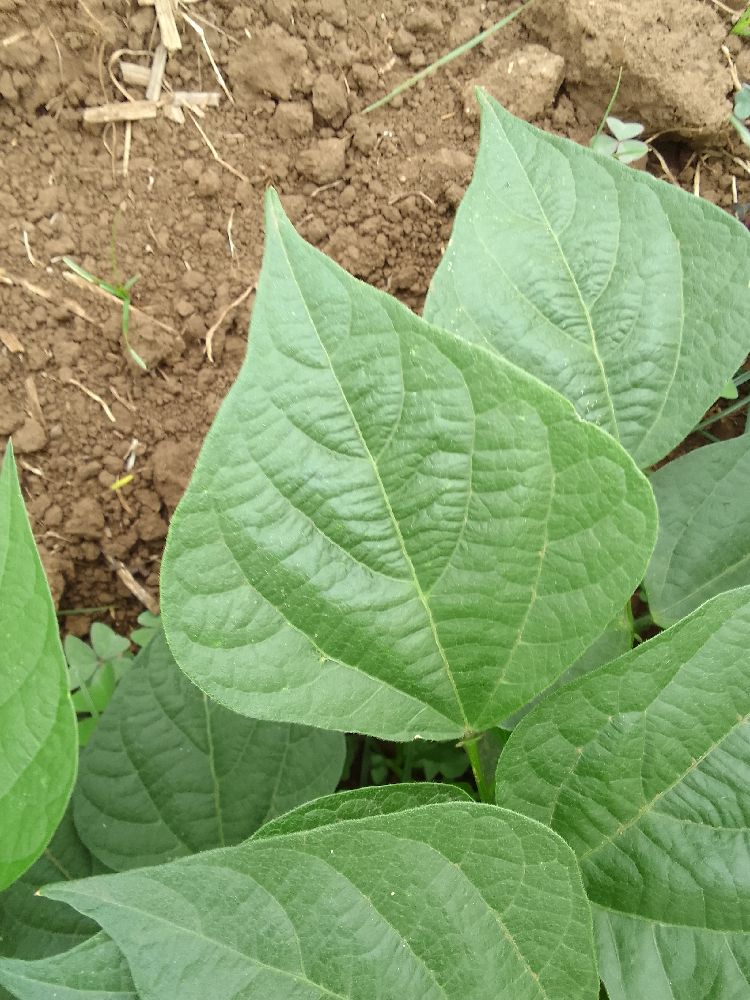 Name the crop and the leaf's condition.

common bean, healthy
